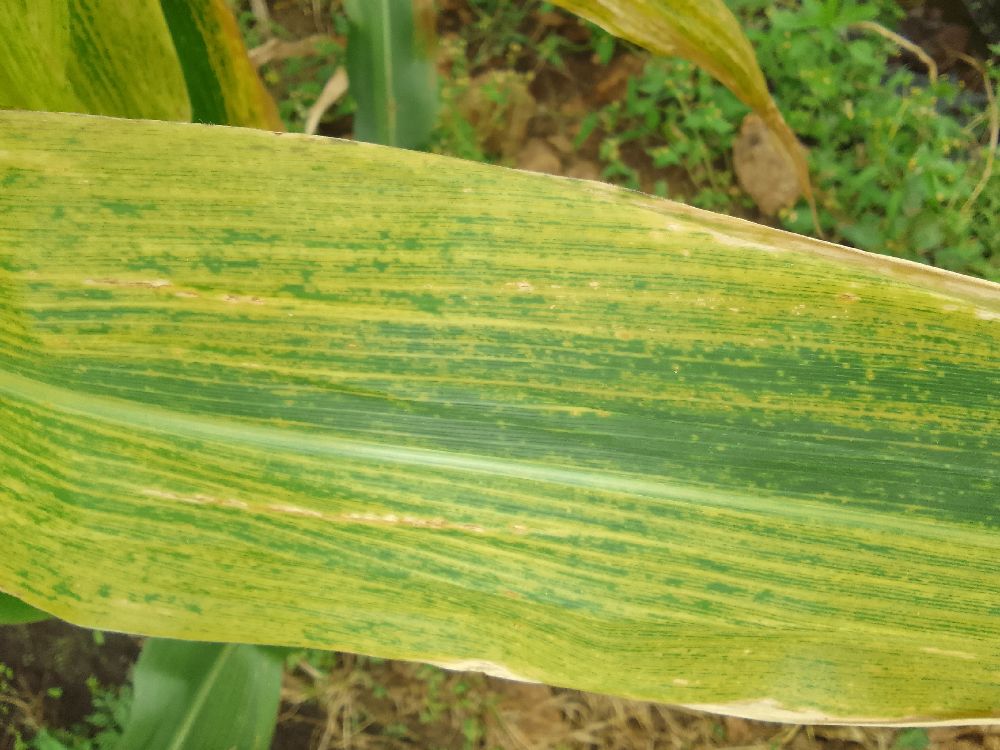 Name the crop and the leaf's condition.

maize, maize lethal necrosis
